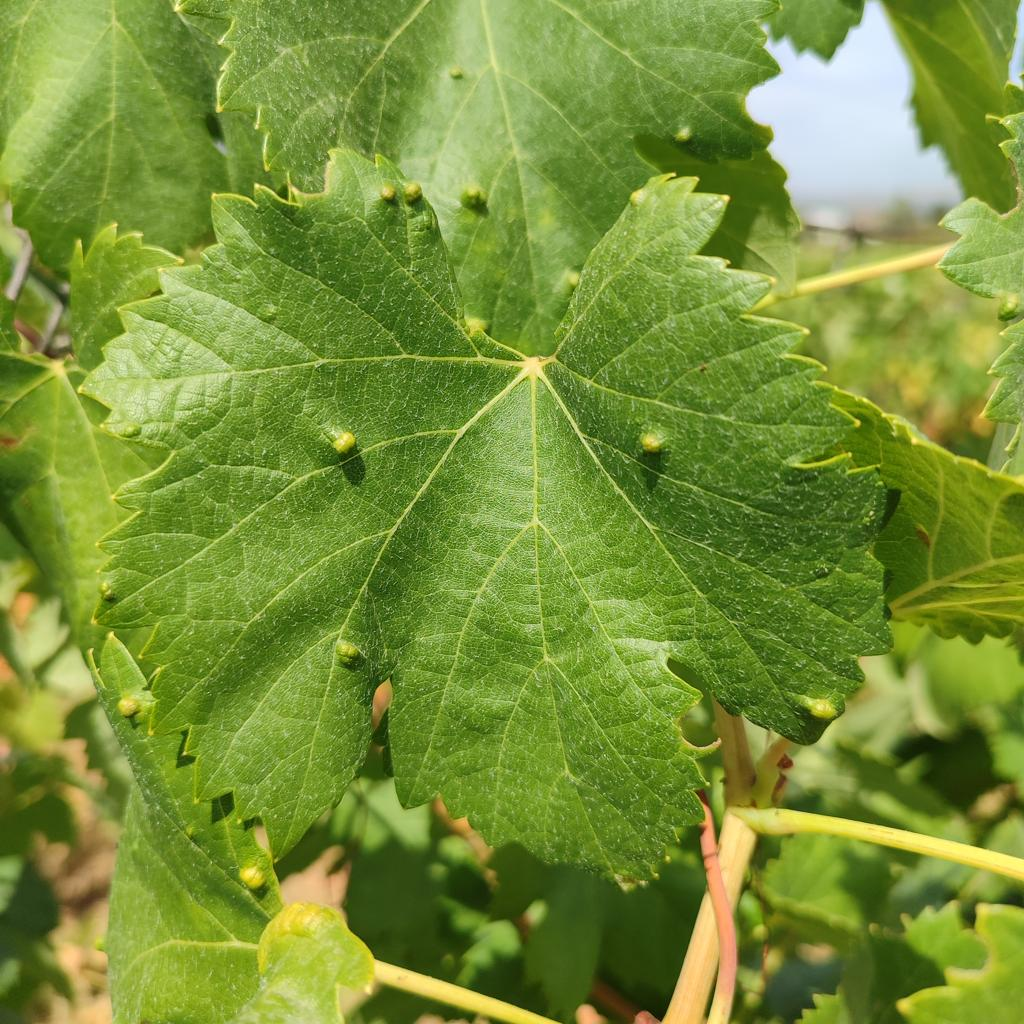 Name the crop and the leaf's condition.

grapevine, erineum mite
